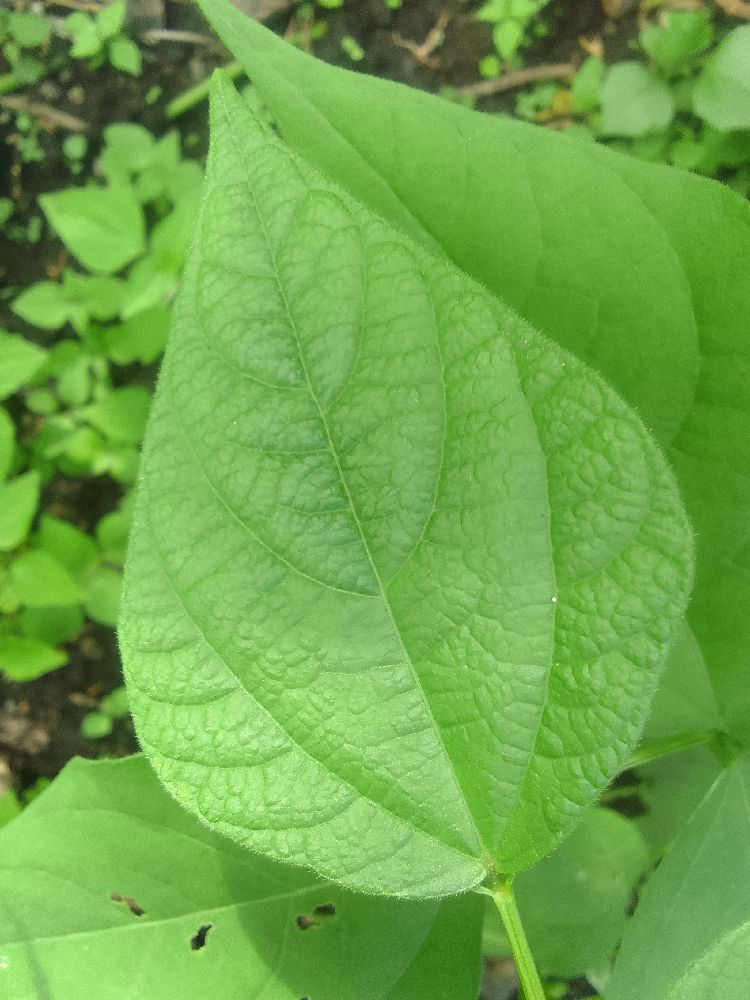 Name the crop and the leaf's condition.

common bean, healthy
